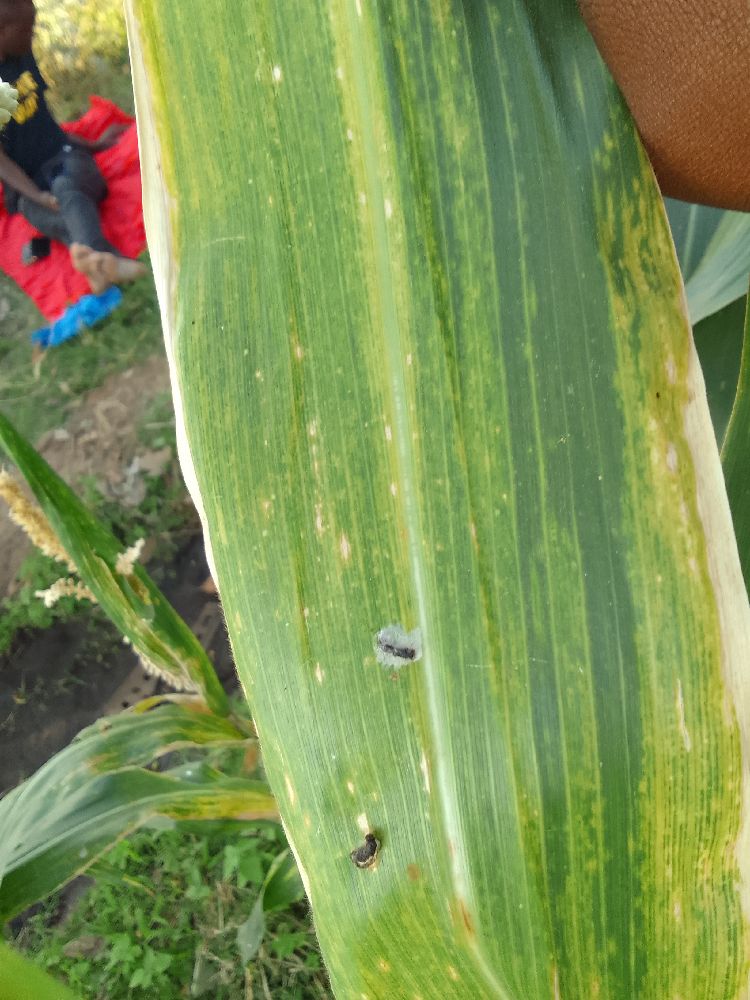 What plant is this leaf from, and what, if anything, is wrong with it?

maize, maize lethal necrosis
